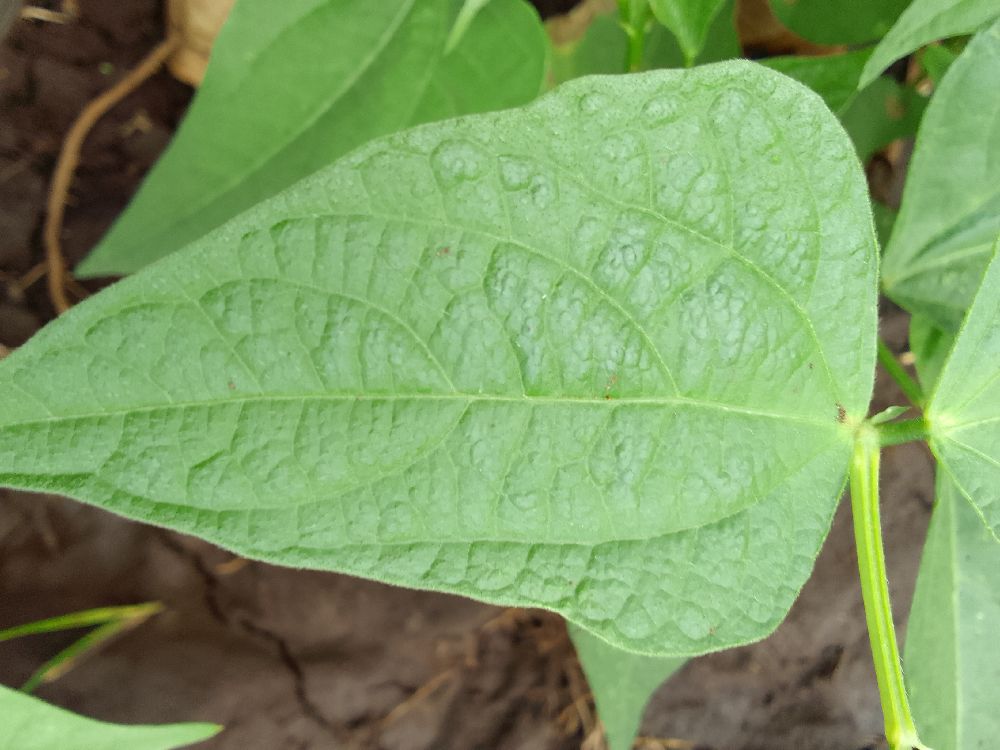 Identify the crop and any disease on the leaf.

common bean, healthy
